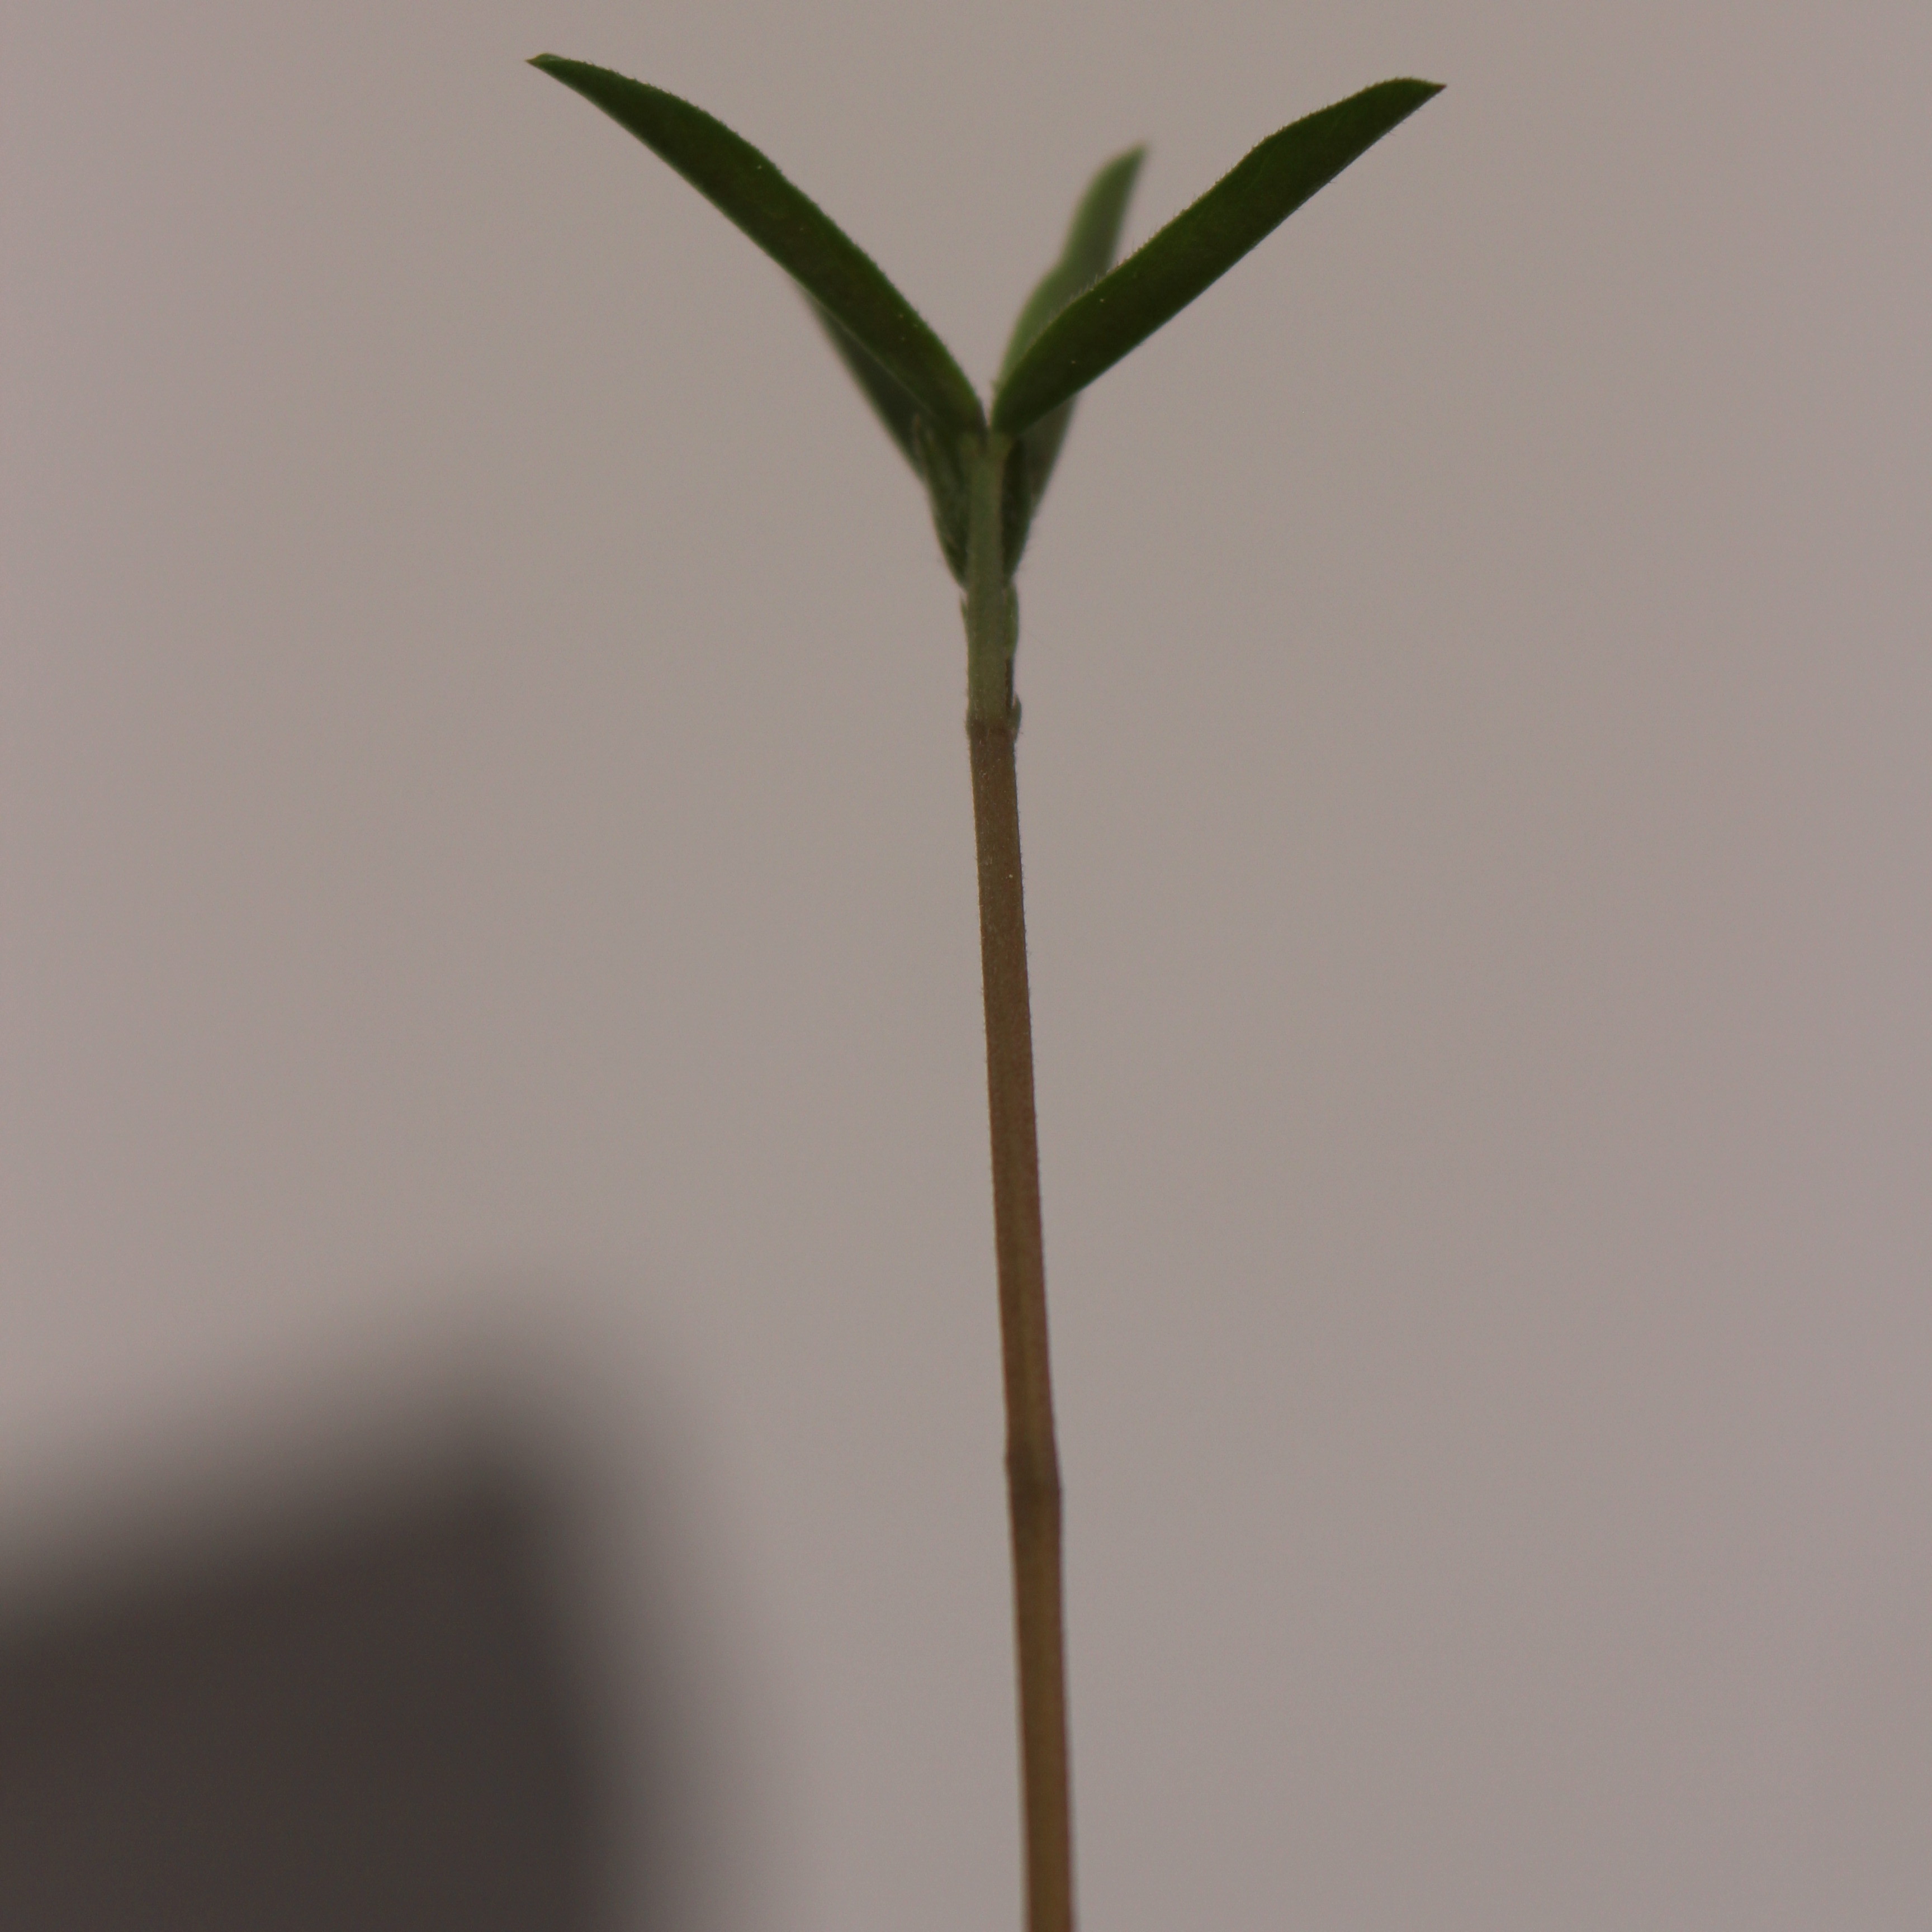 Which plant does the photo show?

Vicia sativa
